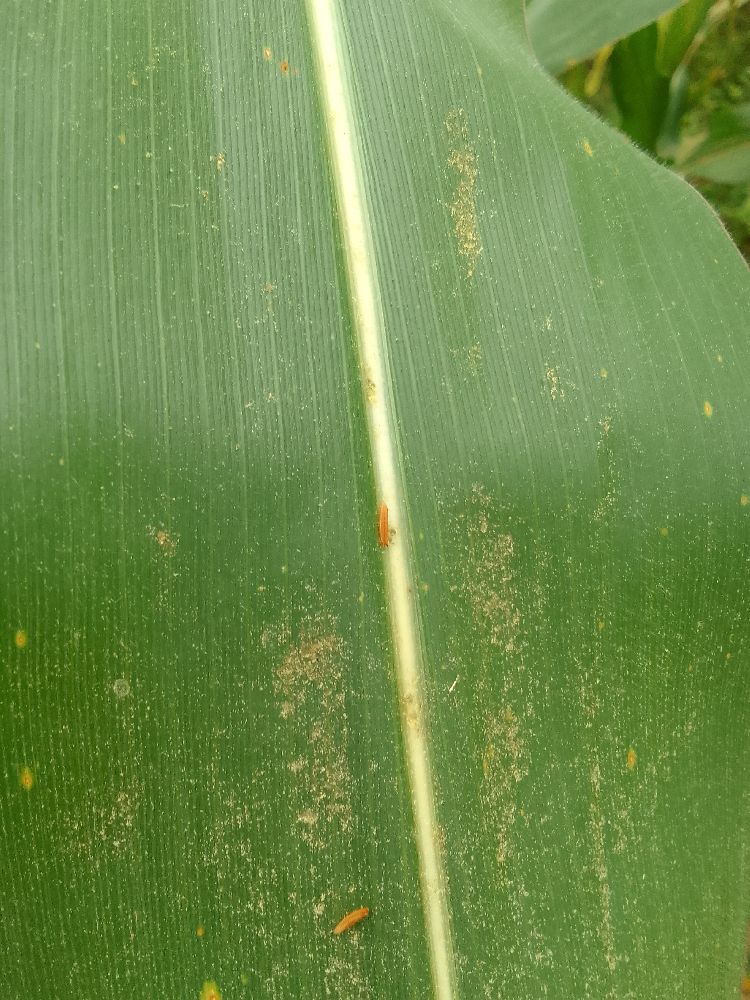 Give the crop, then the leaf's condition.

maize, healthy
